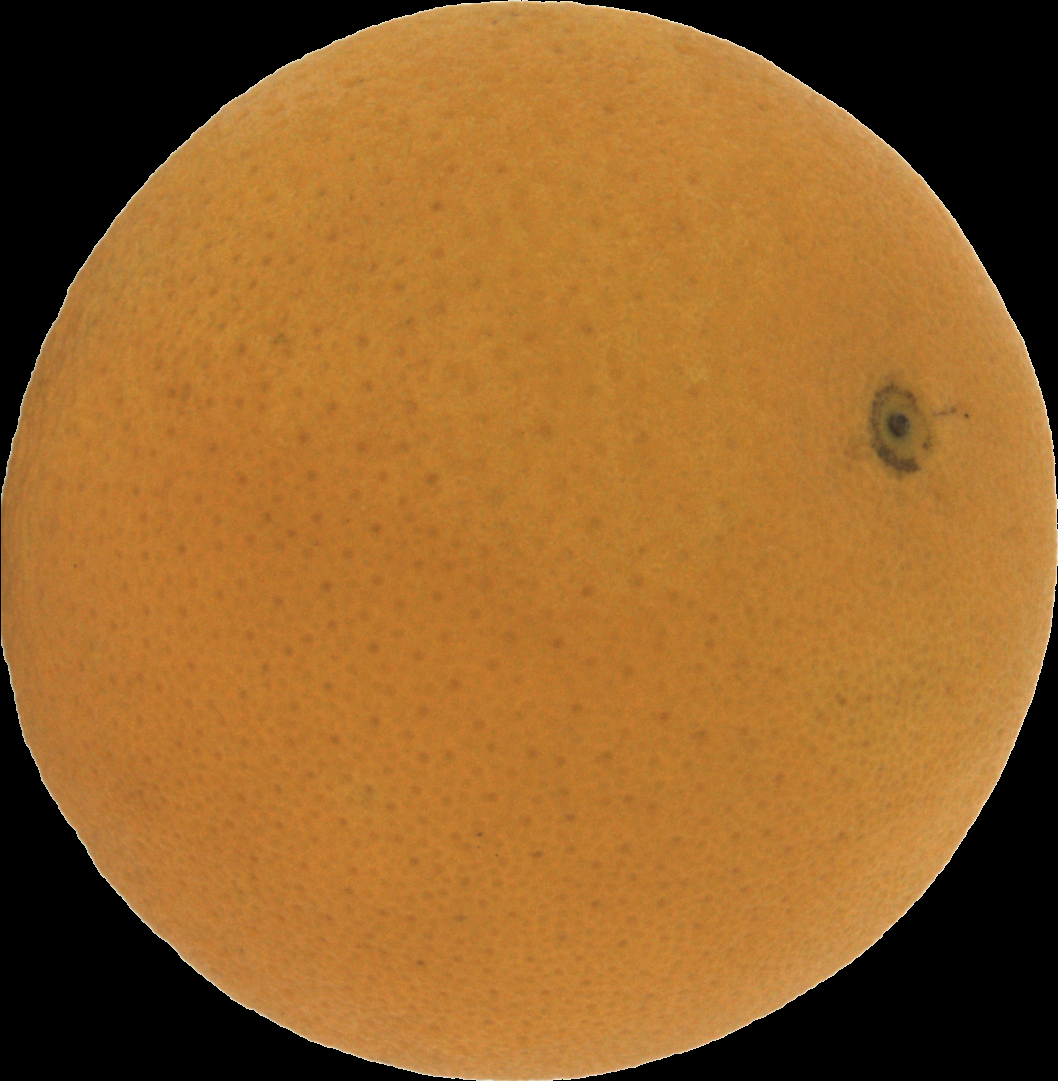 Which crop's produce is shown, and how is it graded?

orange, good
